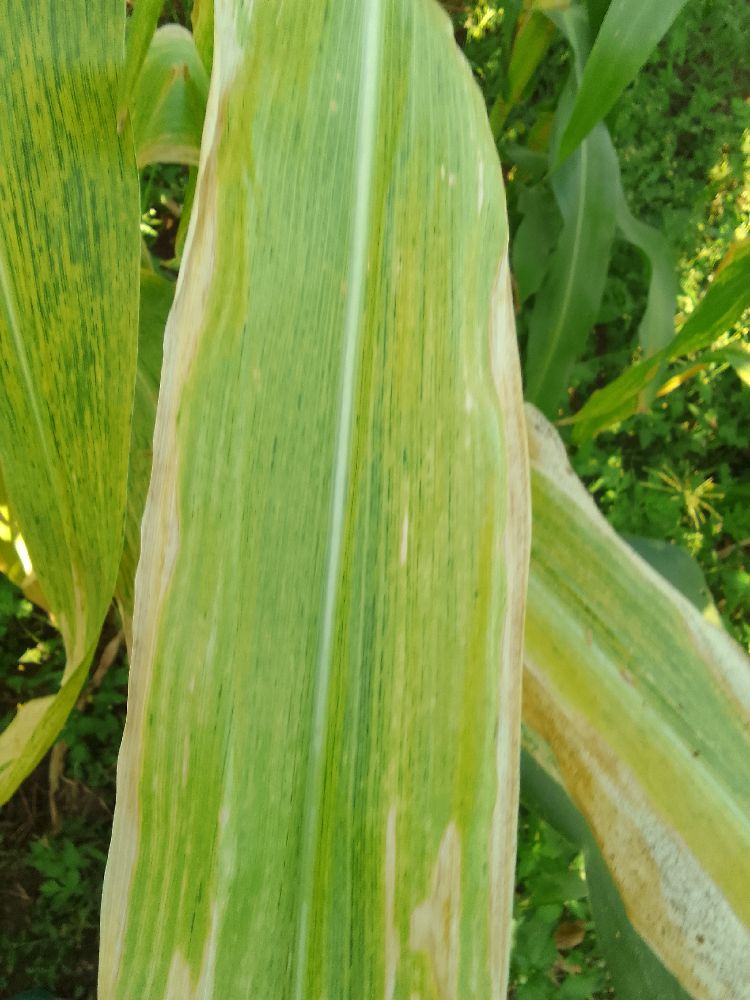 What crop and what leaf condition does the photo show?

maize, maize lethal necrosis
